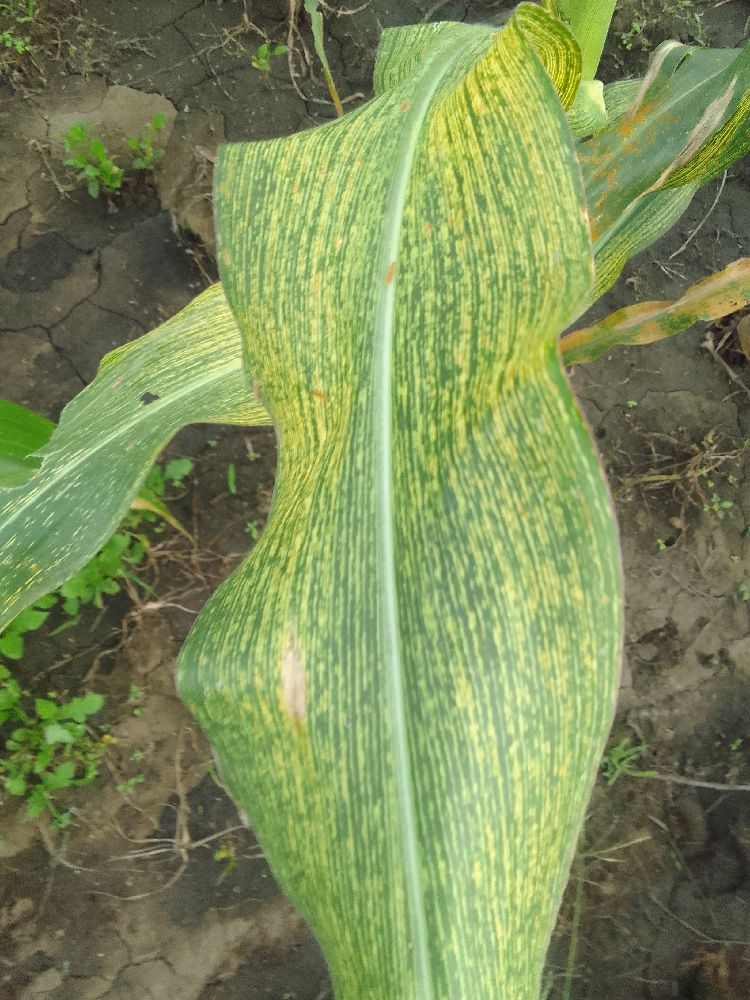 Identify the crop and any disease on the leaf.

maize, maize streak virus
